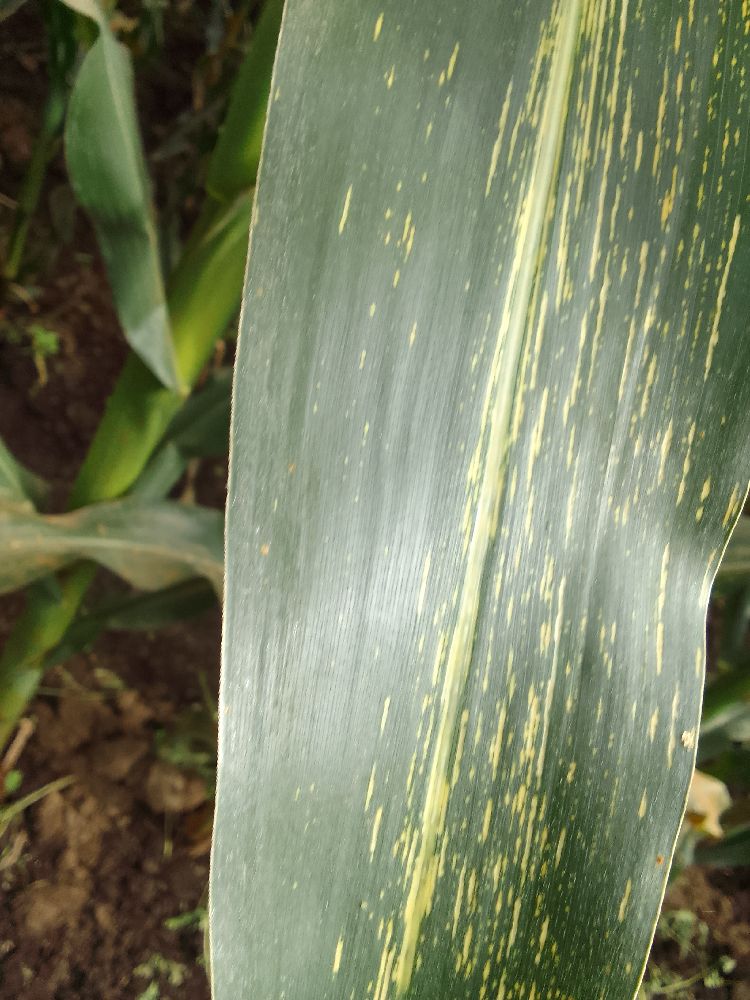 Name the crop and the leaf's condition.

maize, maize streak virus
